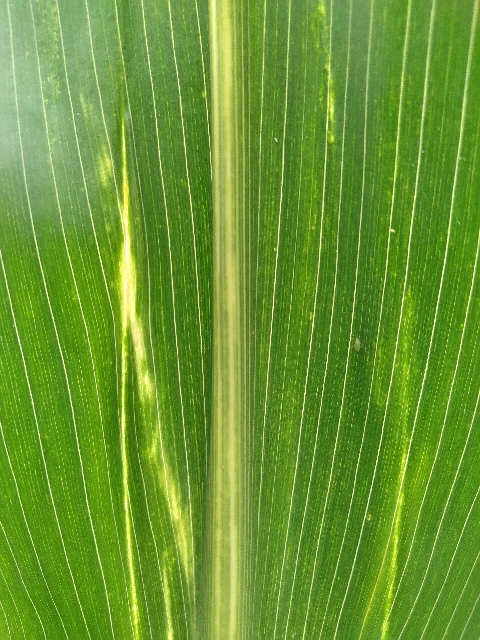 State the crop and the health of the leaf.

maize, maize lethal necrosis
